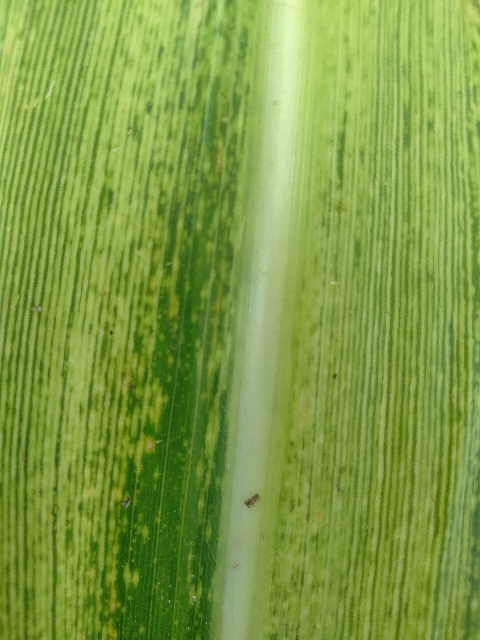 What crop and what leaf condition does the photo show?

maize, maize streak virus
